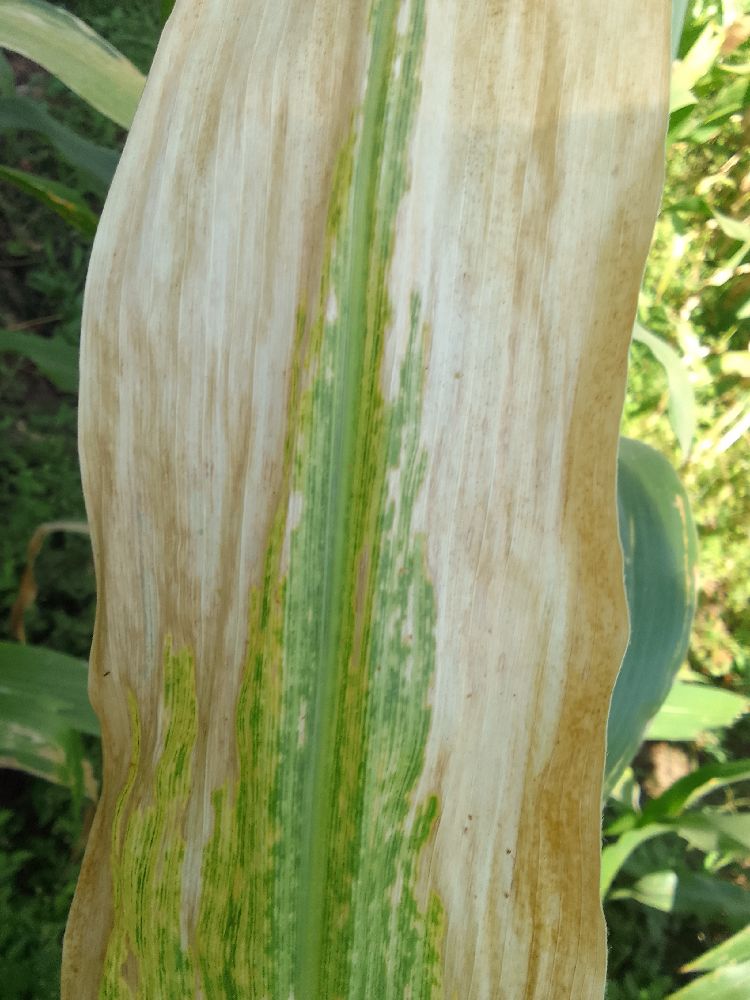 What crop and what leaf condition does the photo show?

maize, maize lethal necrosis
